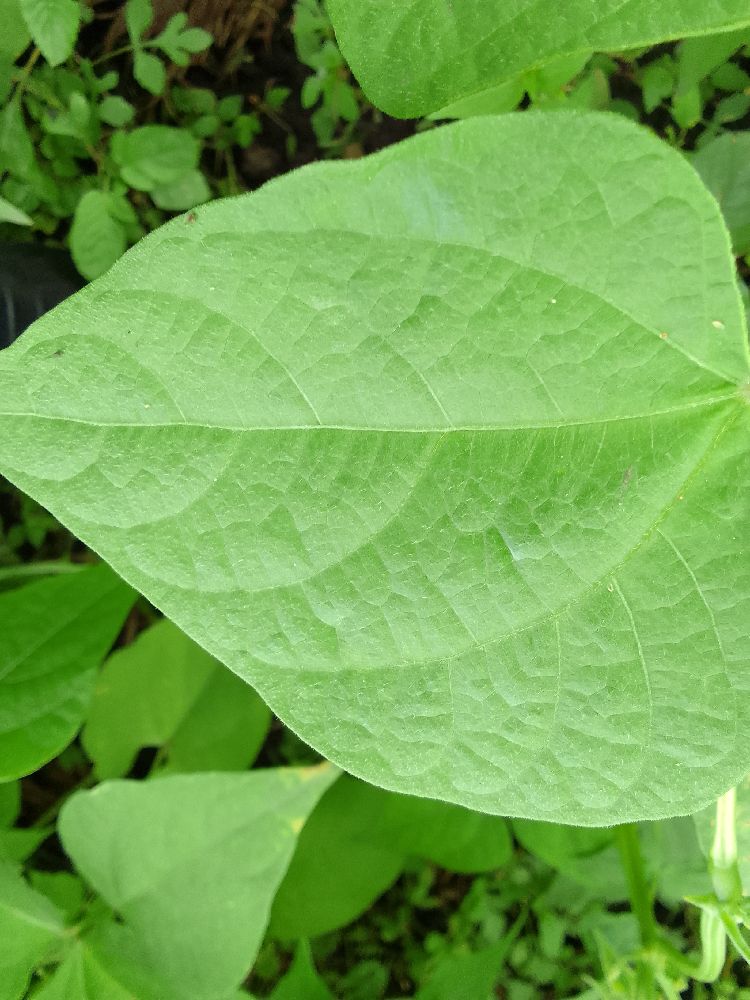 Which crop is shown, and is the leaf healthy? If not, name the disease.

common bean, healthy
